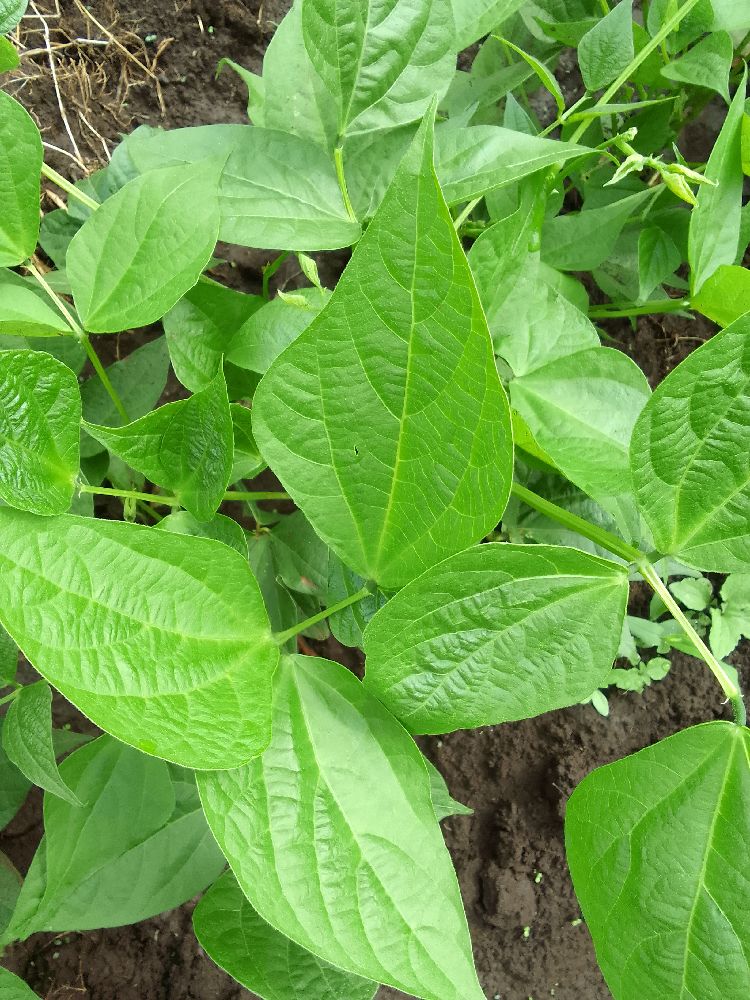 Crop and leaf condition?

common bean, healthy
